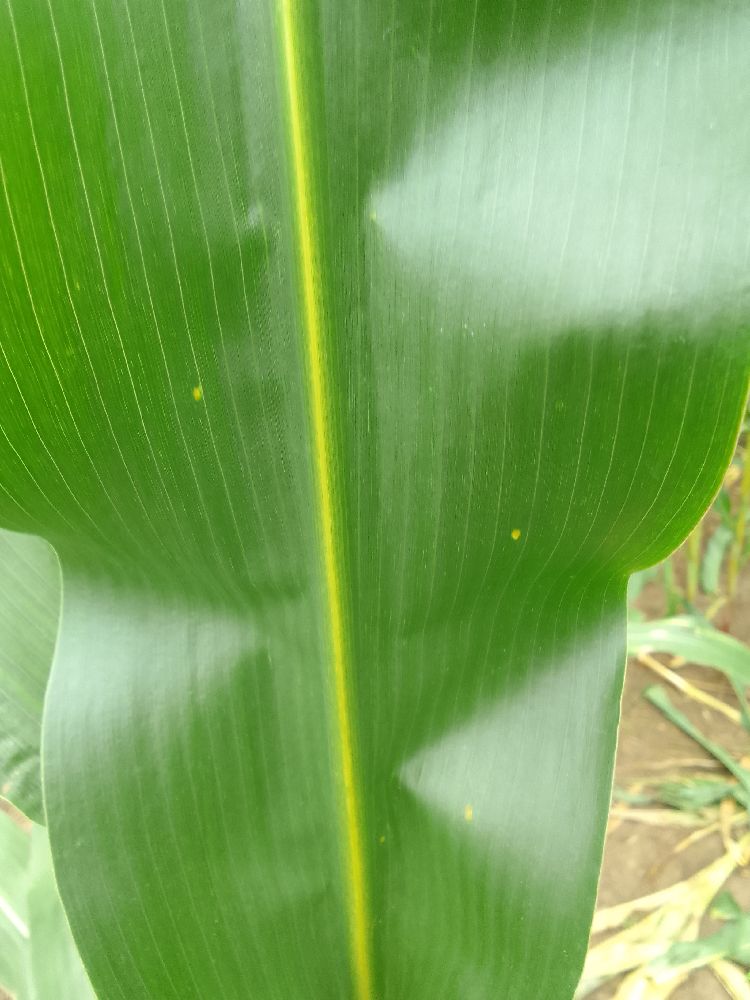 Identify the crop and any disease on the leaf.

maize, healthy
